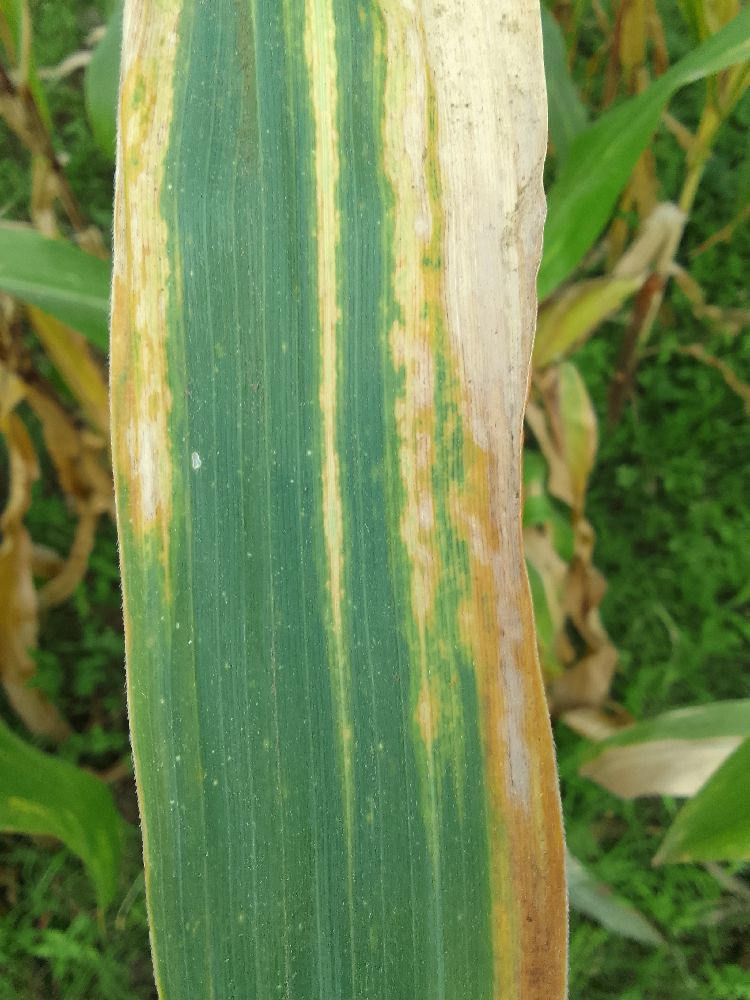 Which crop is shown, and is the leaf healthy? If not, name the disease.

maize, maize lethal necrosis
